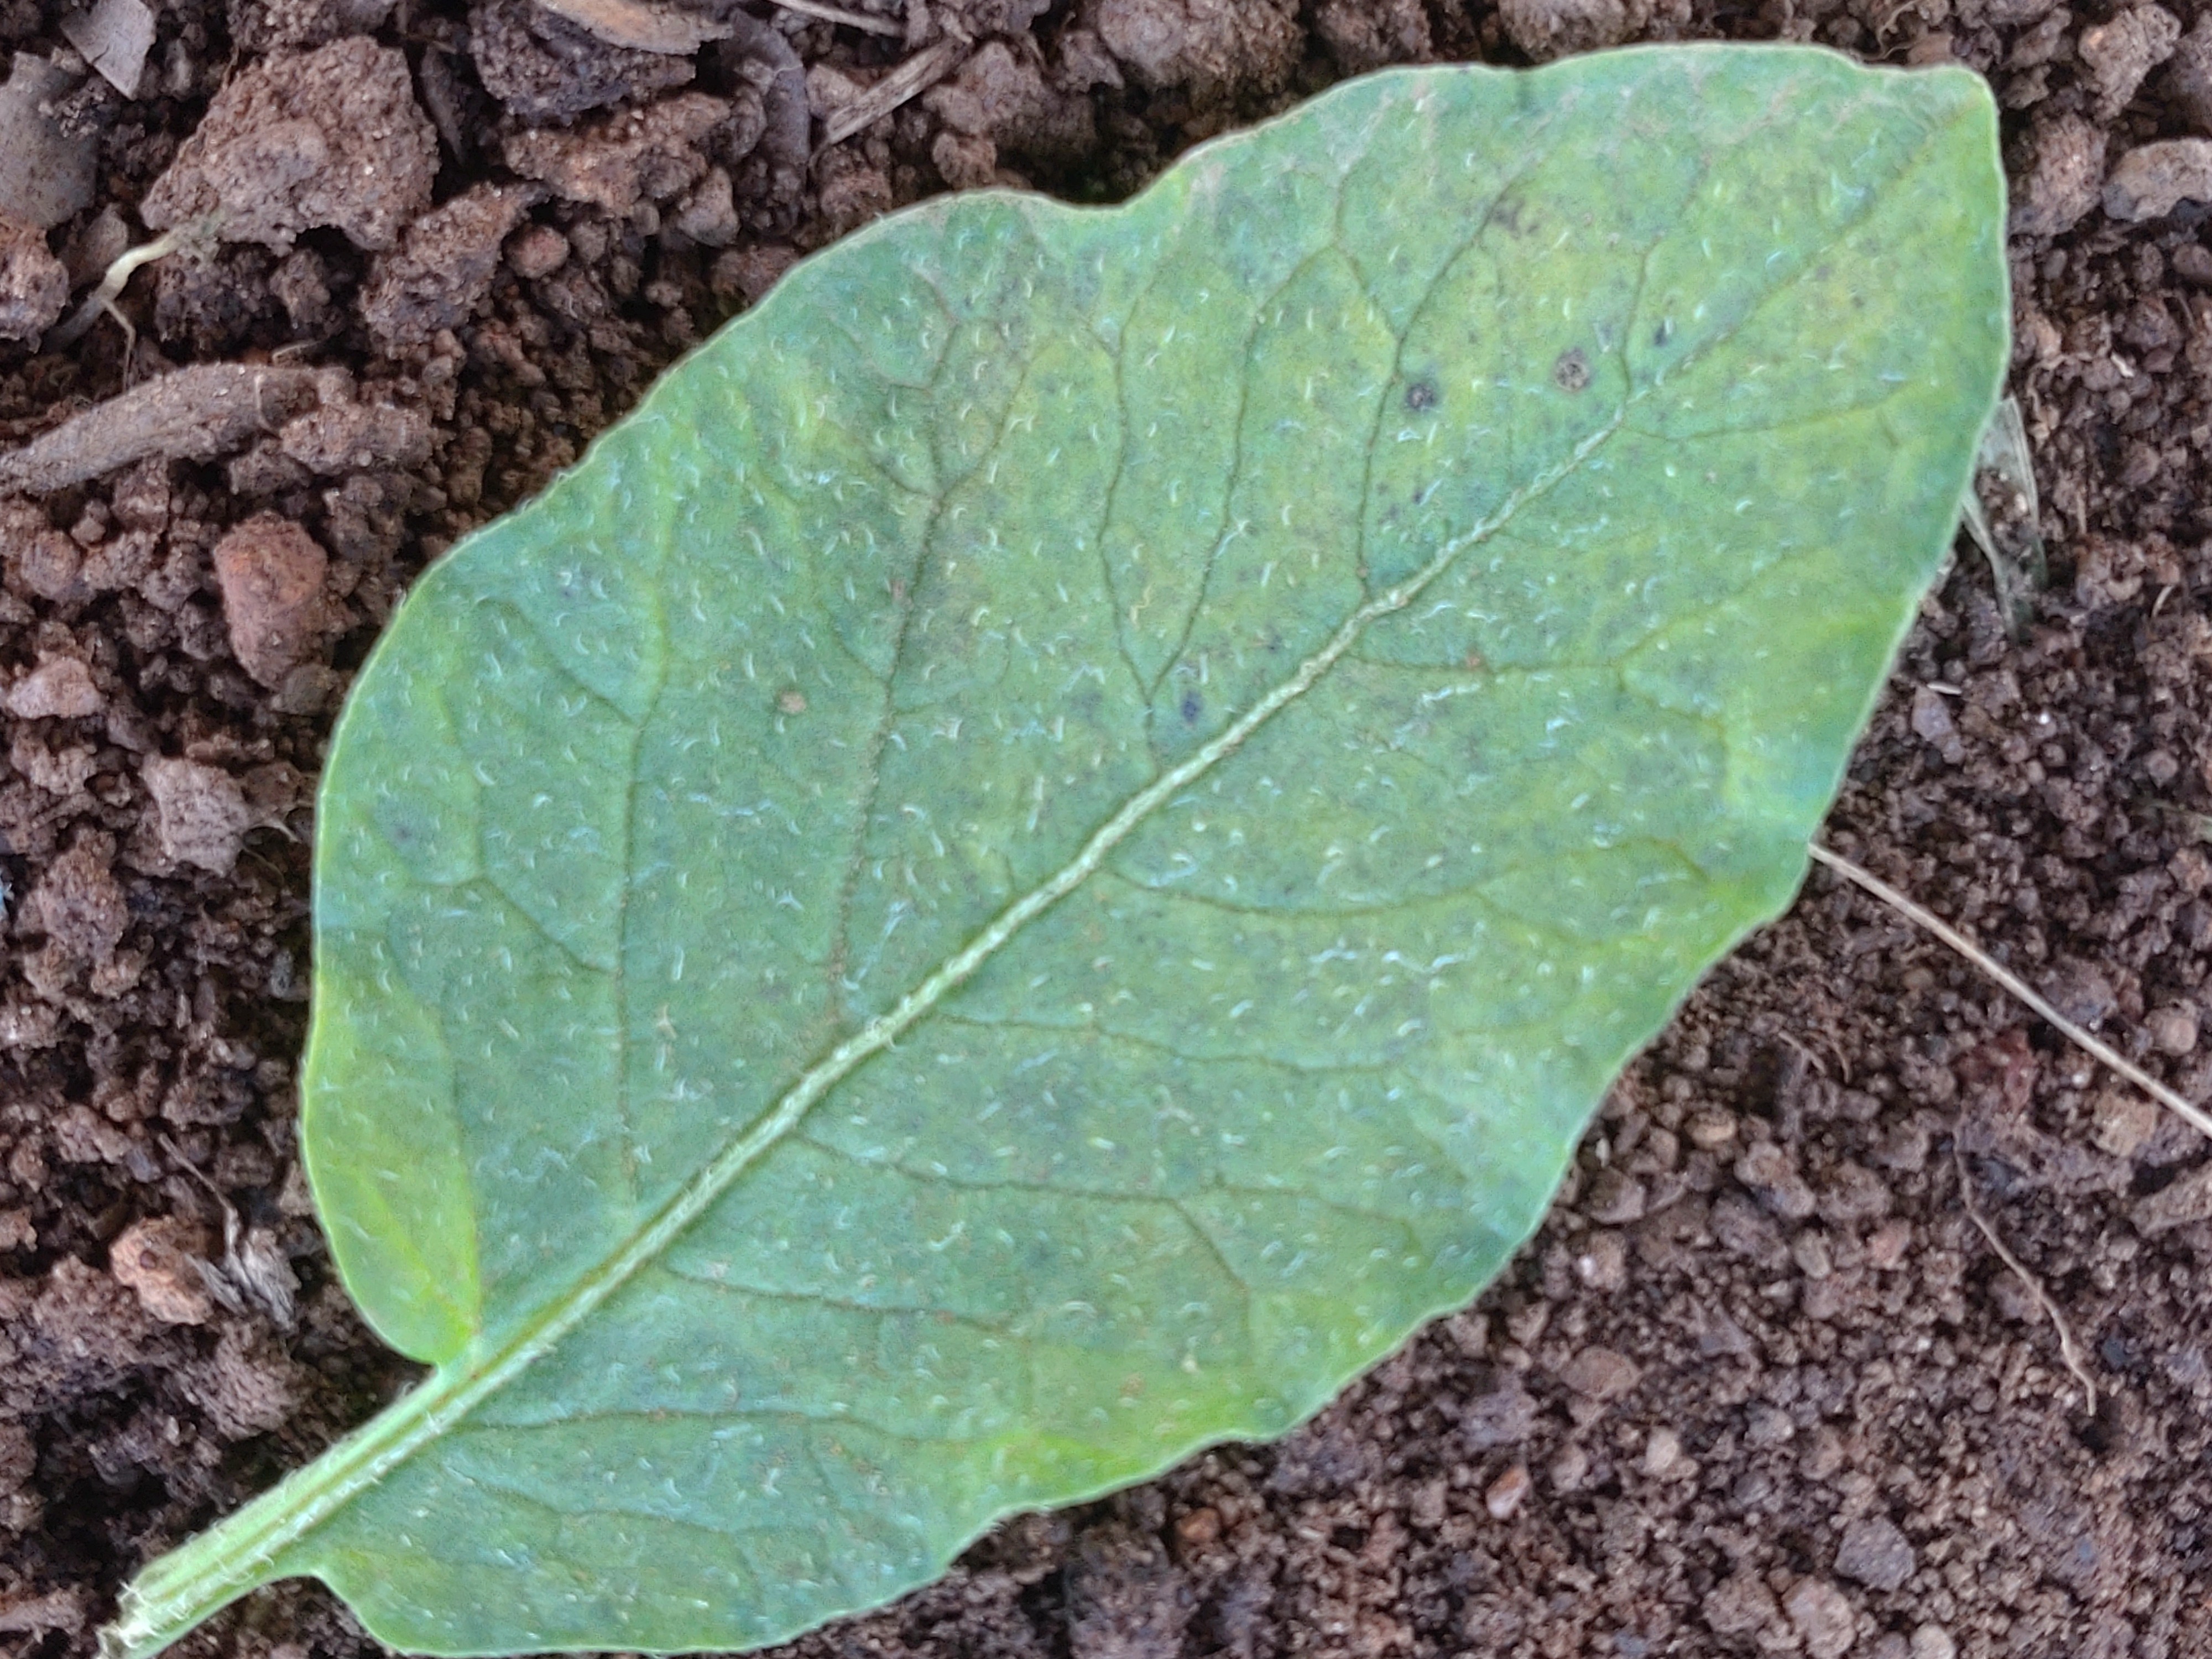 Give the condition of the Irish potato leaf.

late blight
